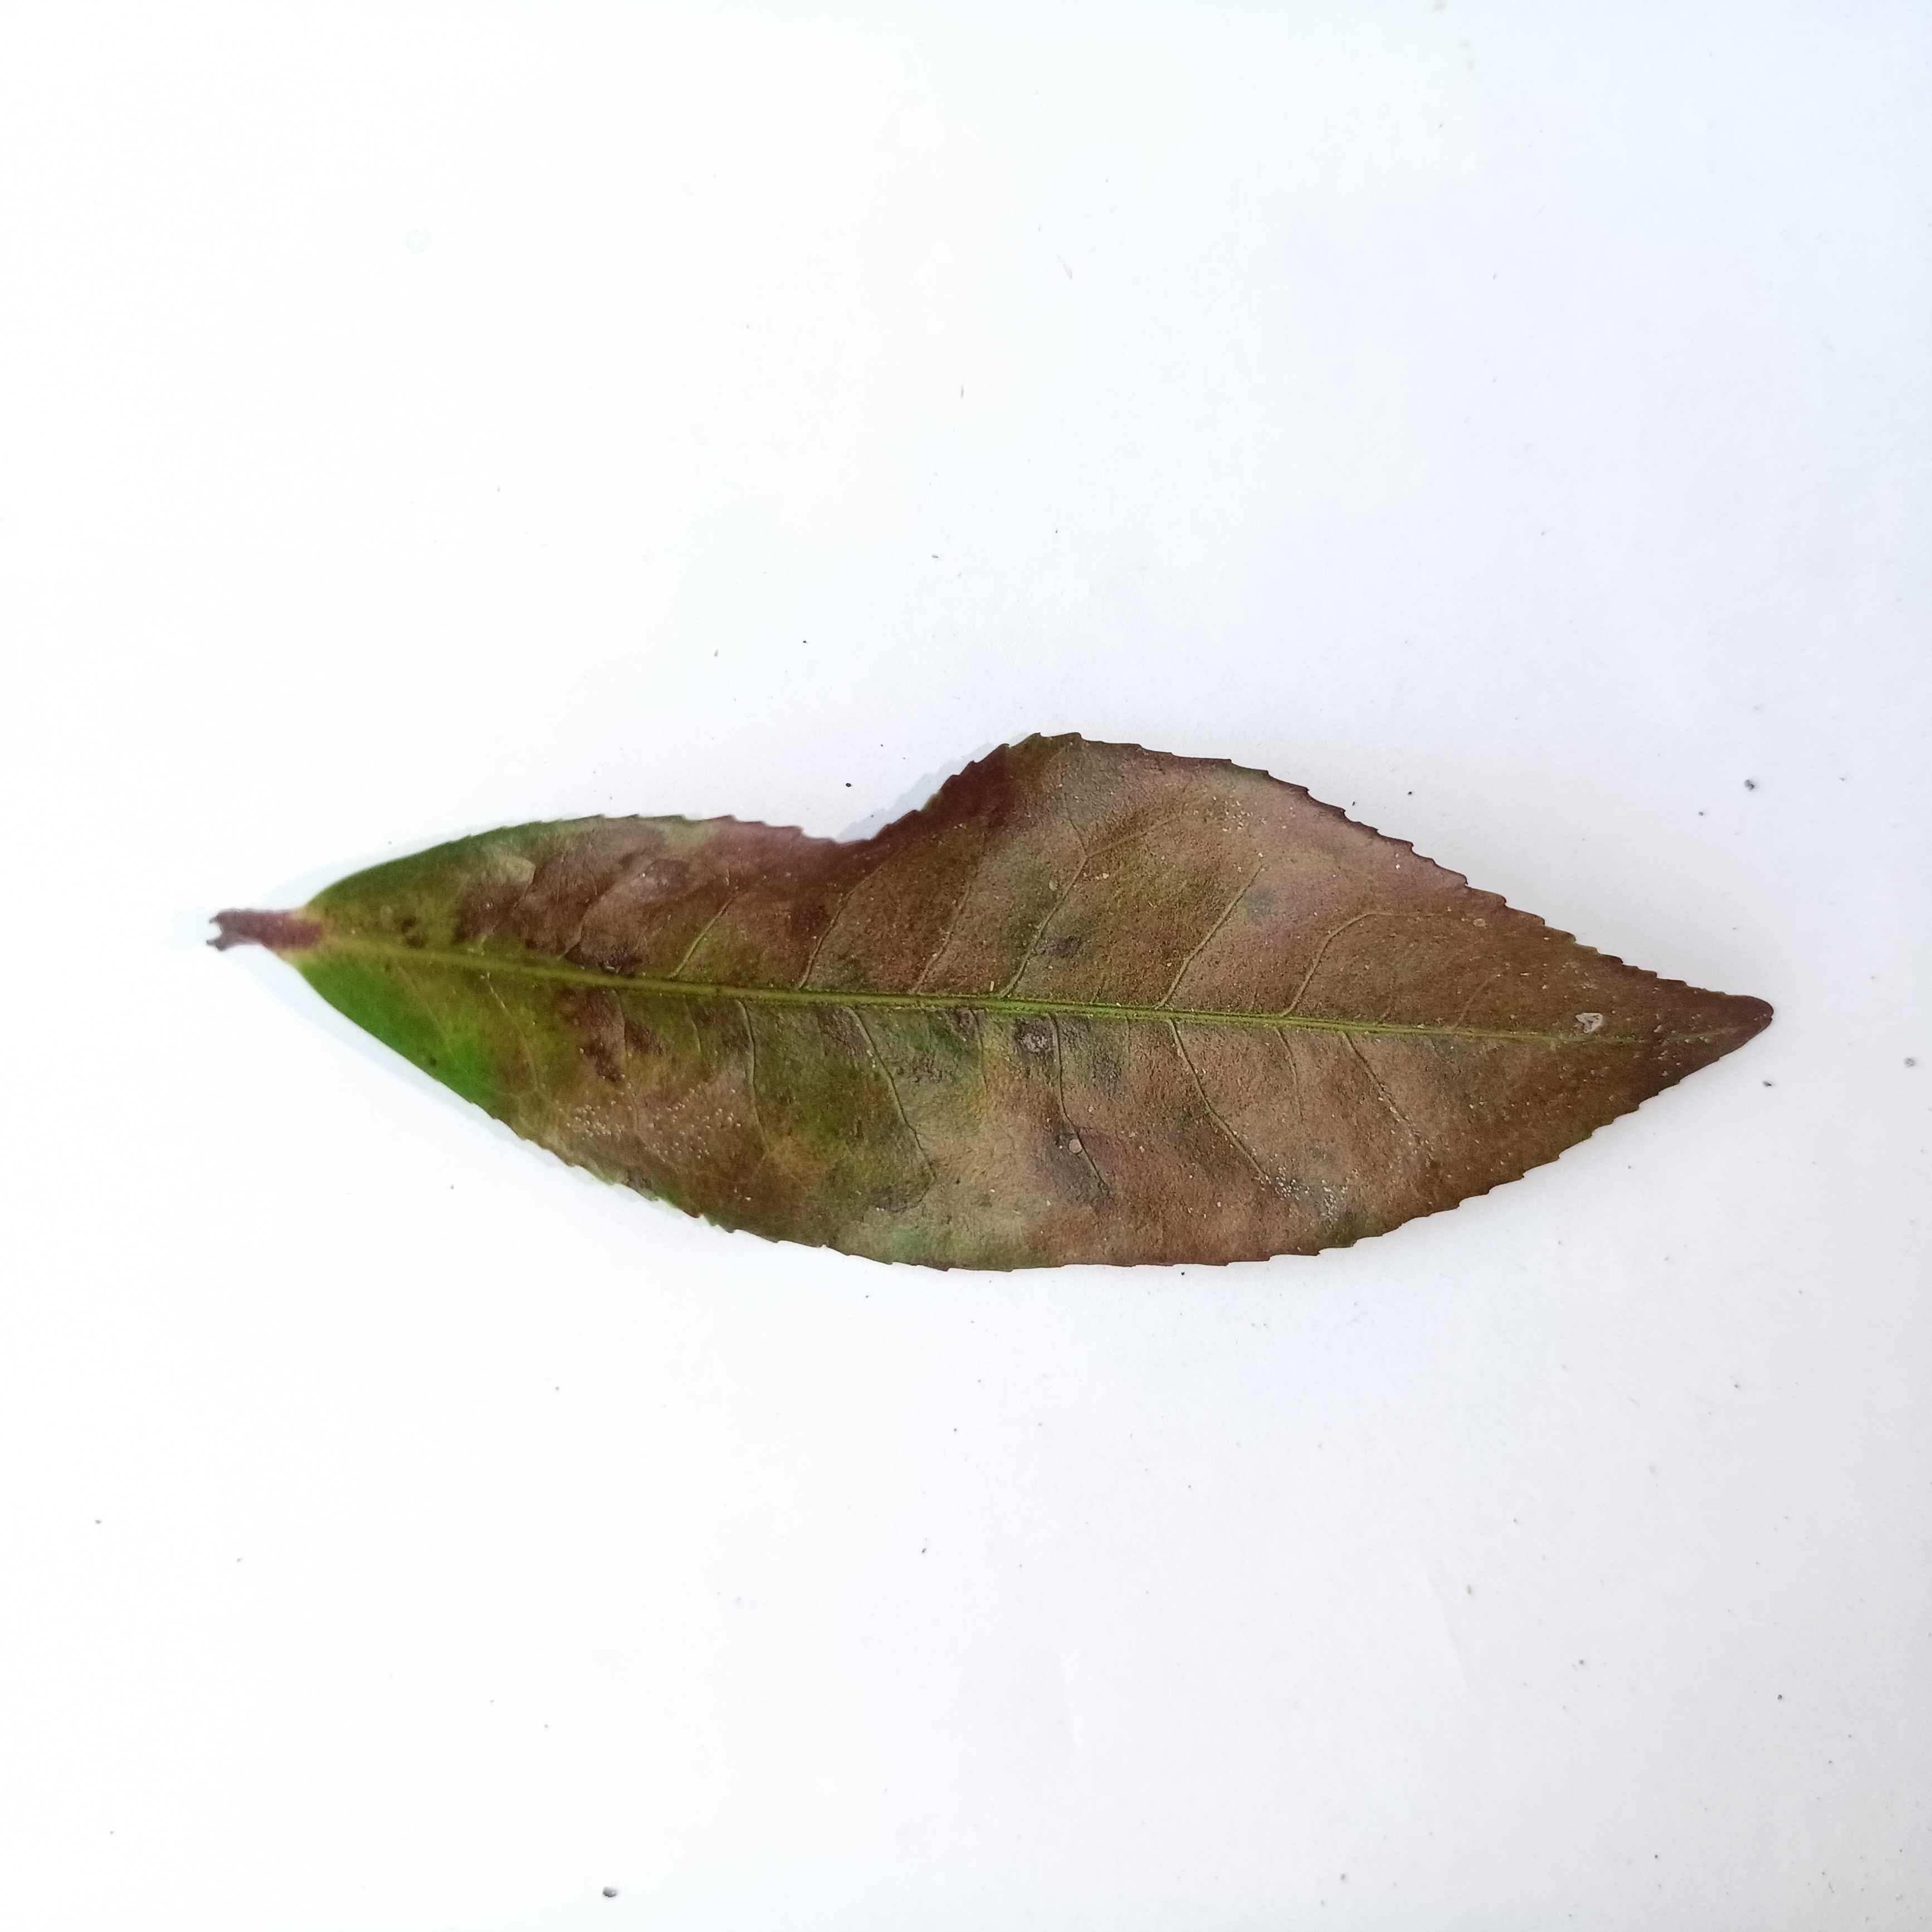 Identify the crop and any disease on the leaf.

tea, red rust
